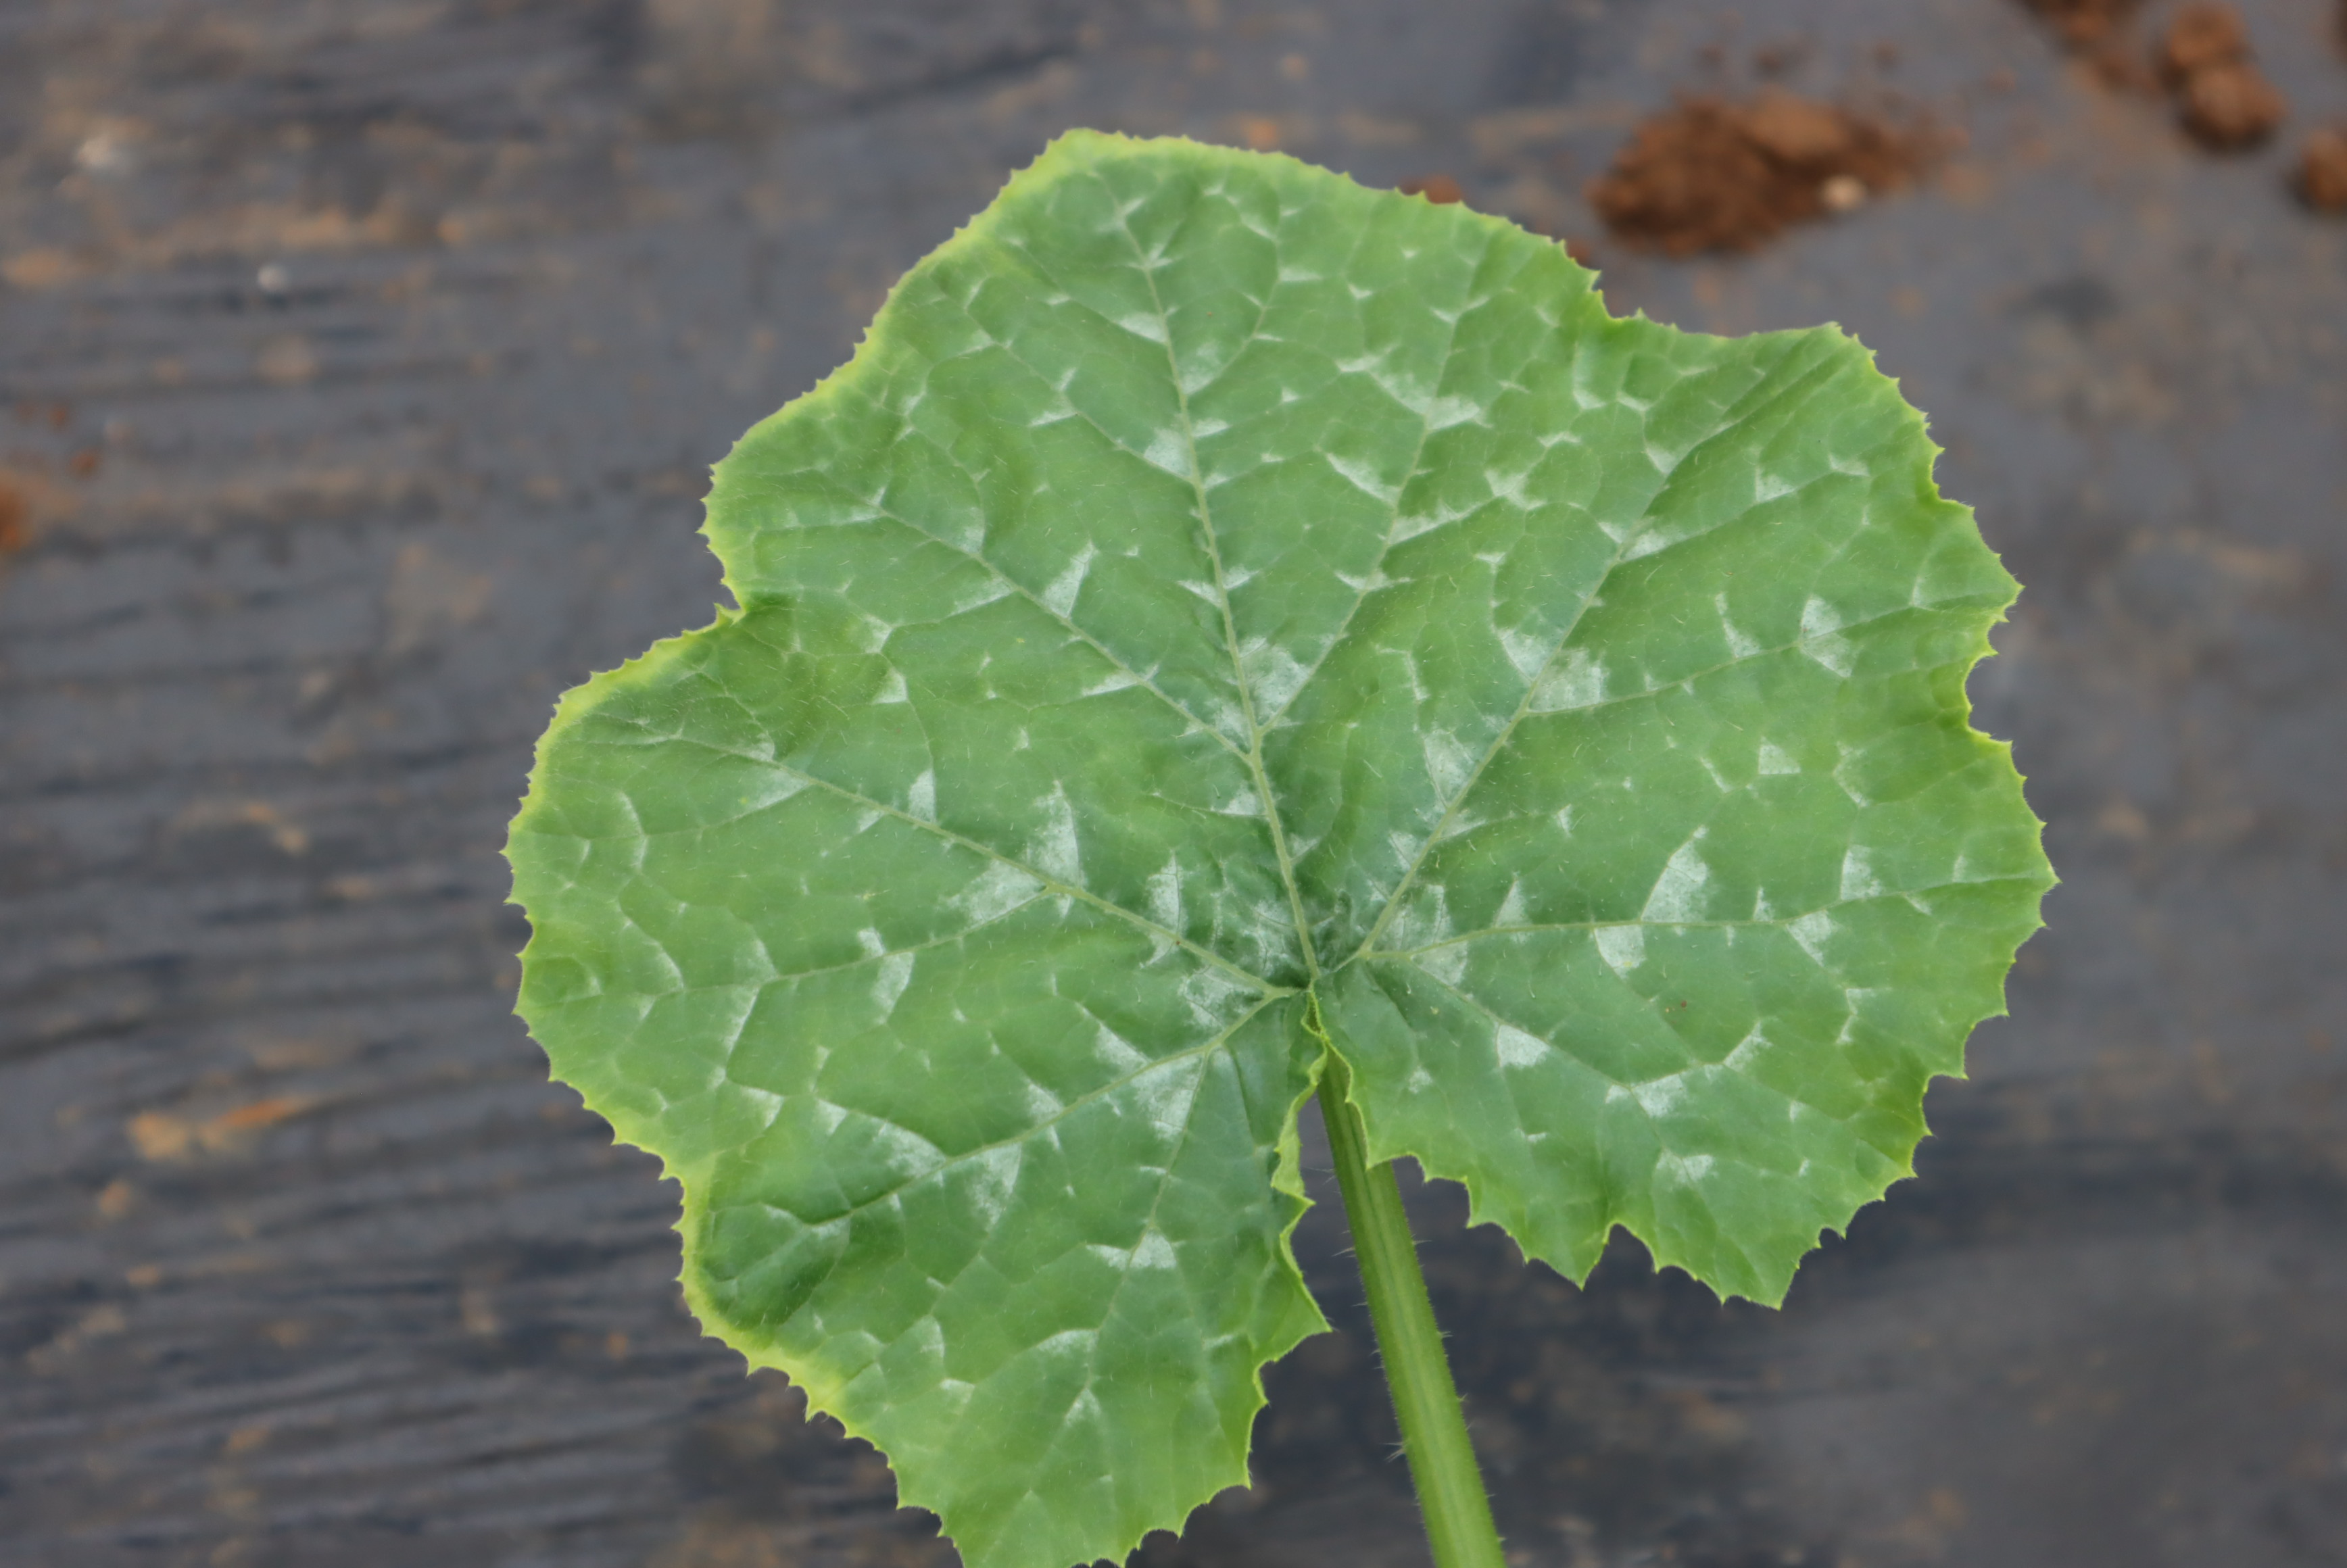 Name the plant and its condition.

zucchini, healthy
